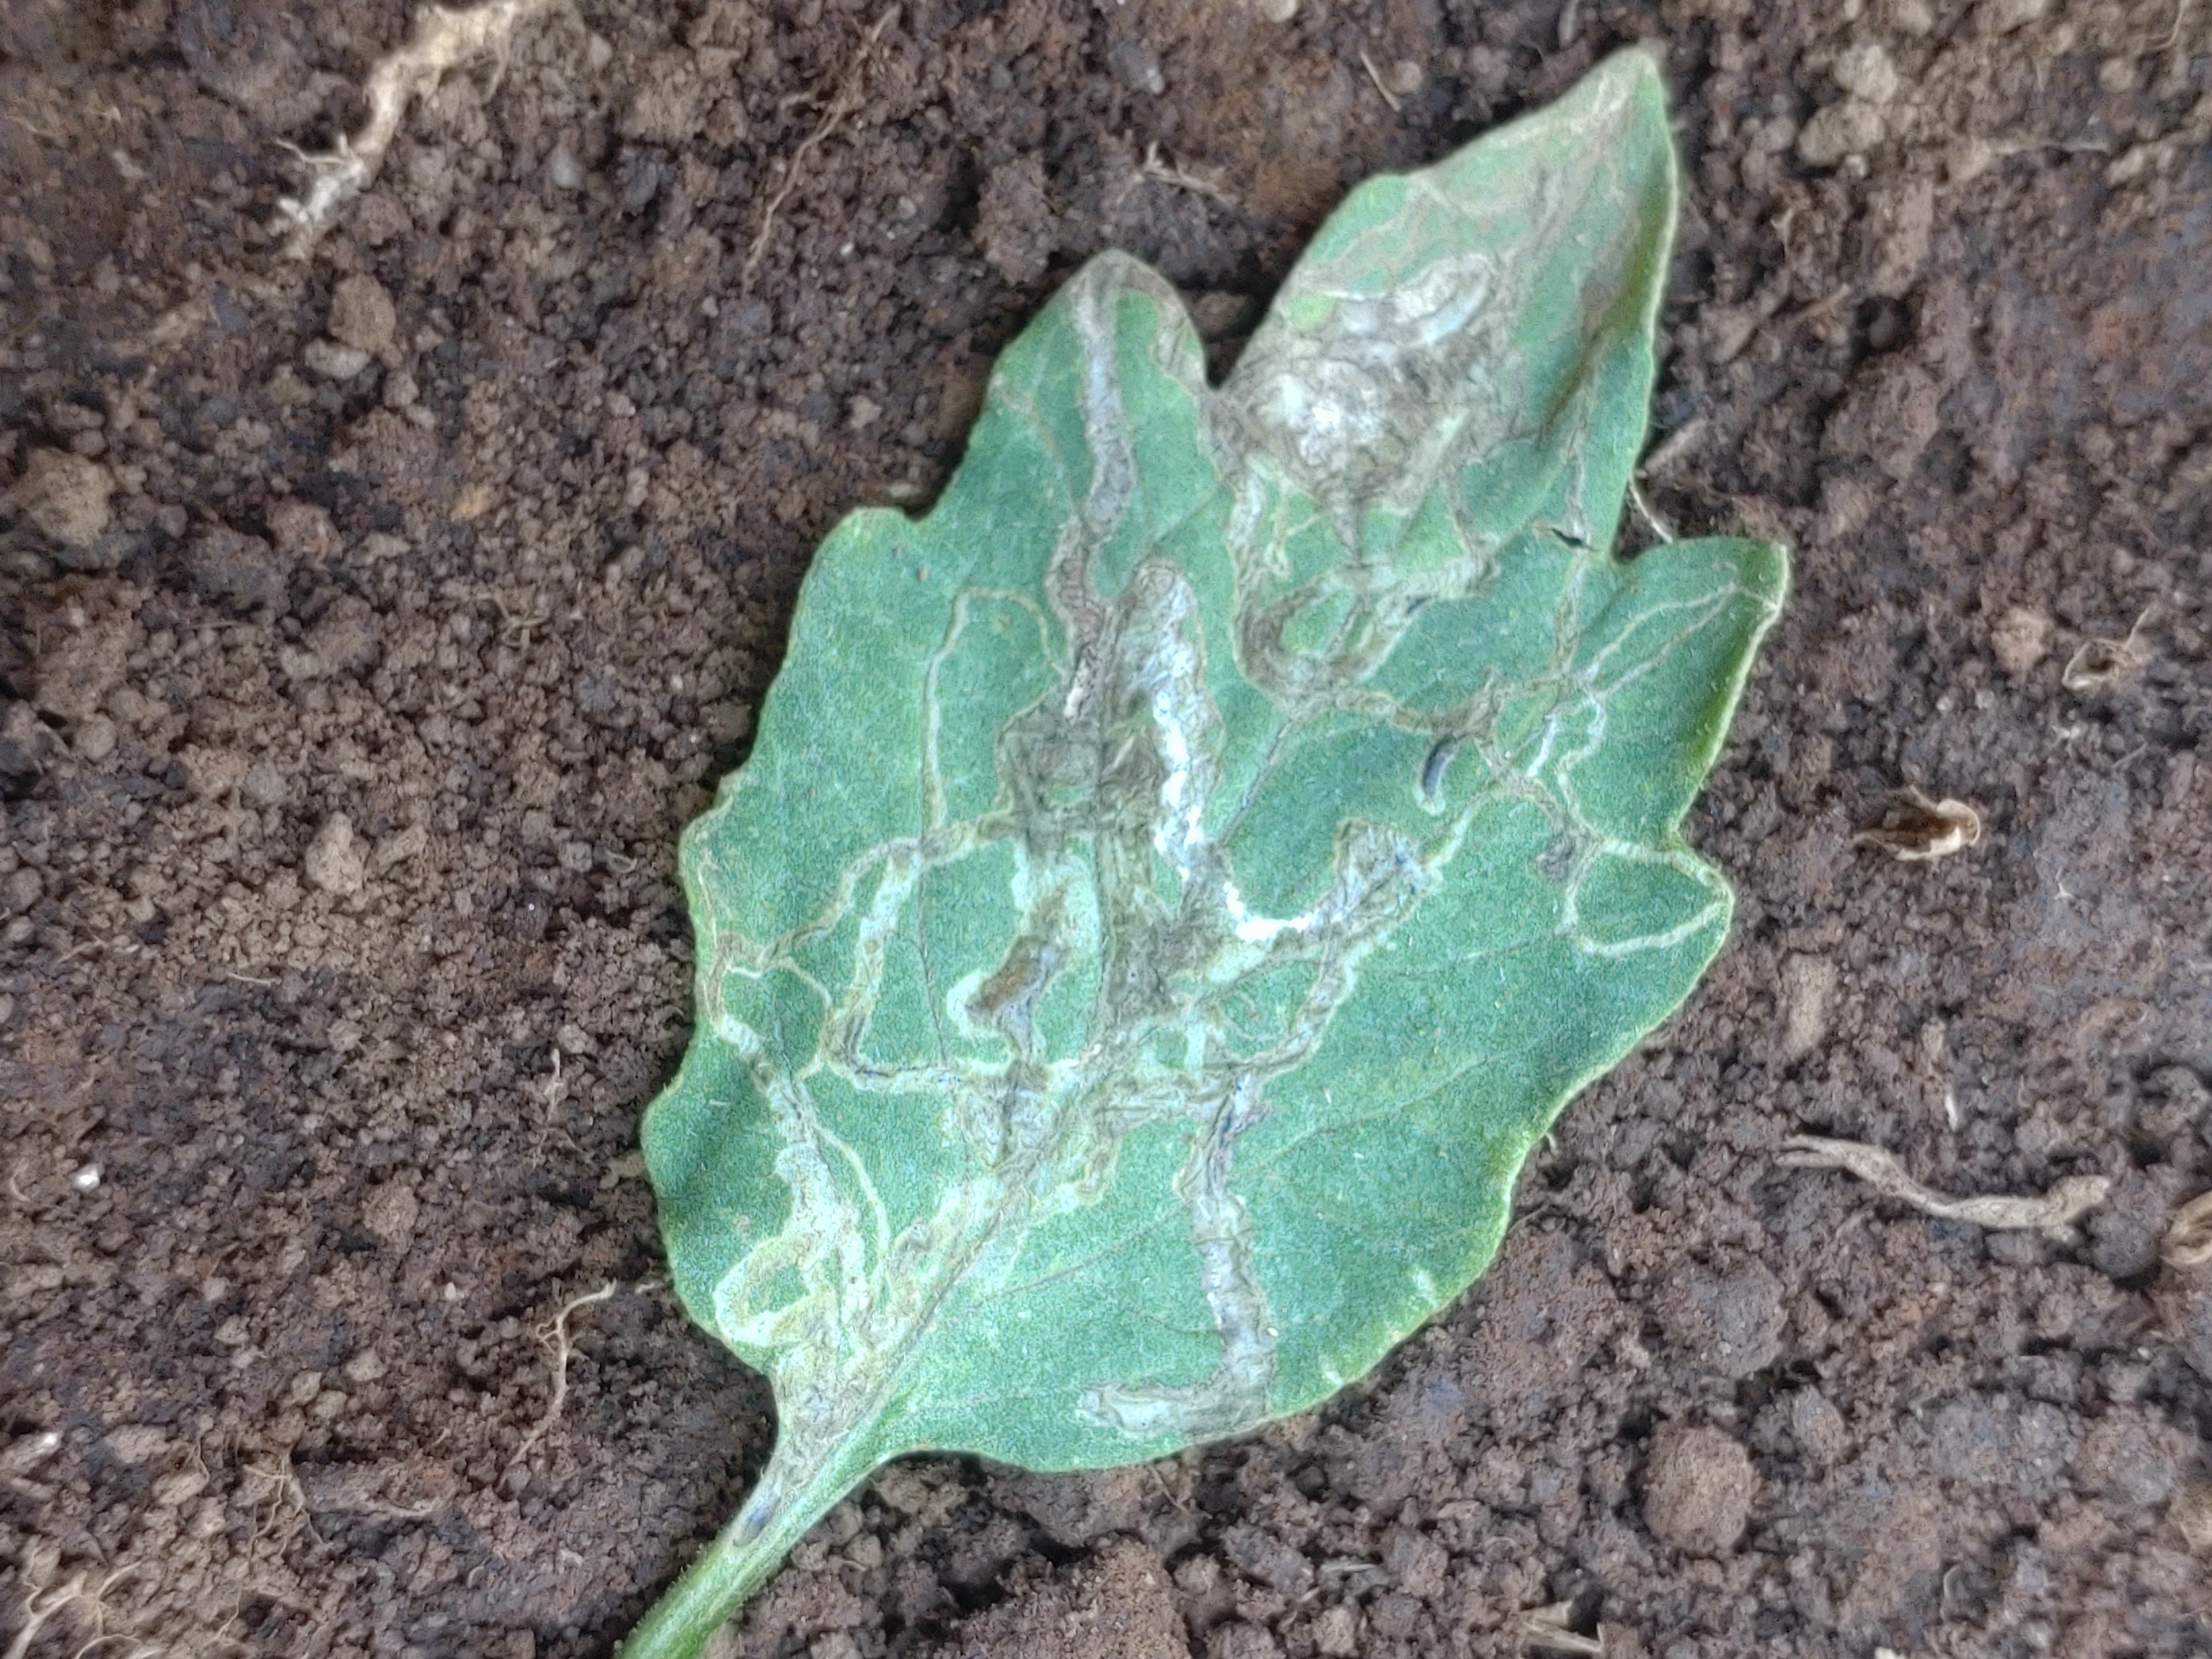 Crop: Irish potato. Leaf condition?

late blight
